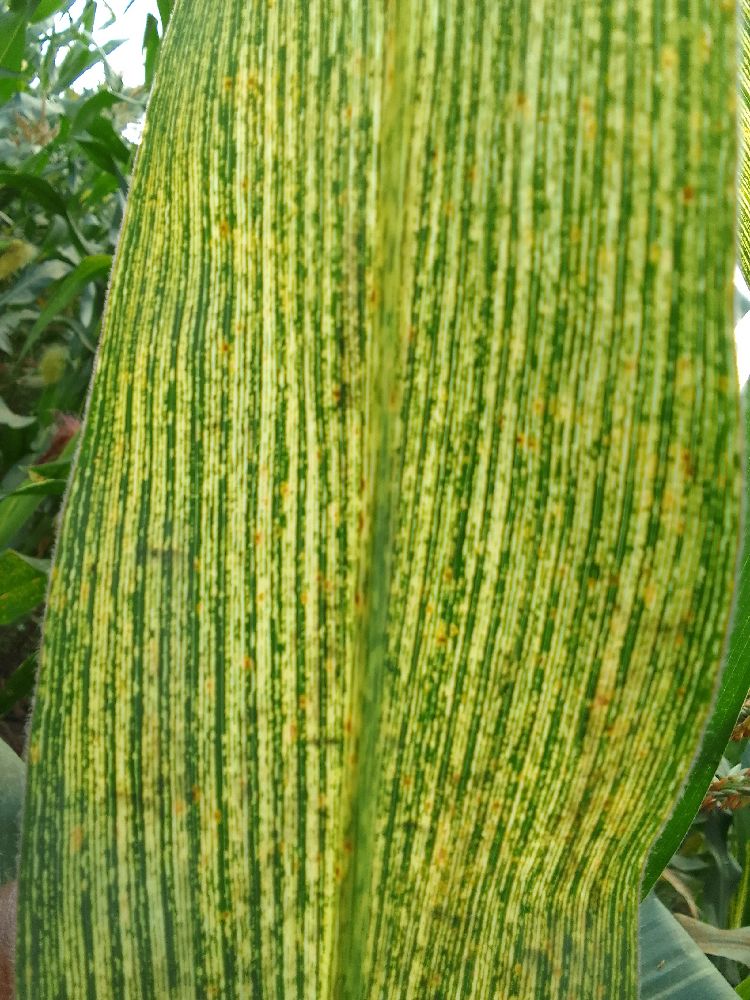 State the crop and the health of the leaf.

maize, maize streak virus
